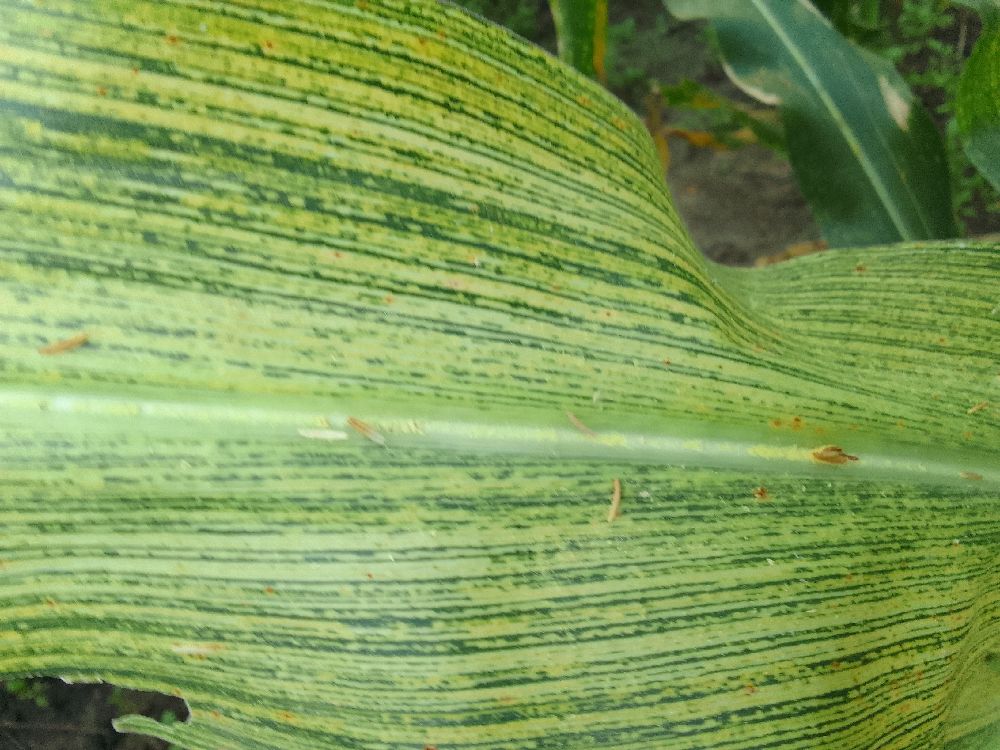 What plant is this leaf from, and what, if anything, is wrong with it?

maize, maize streak virus
